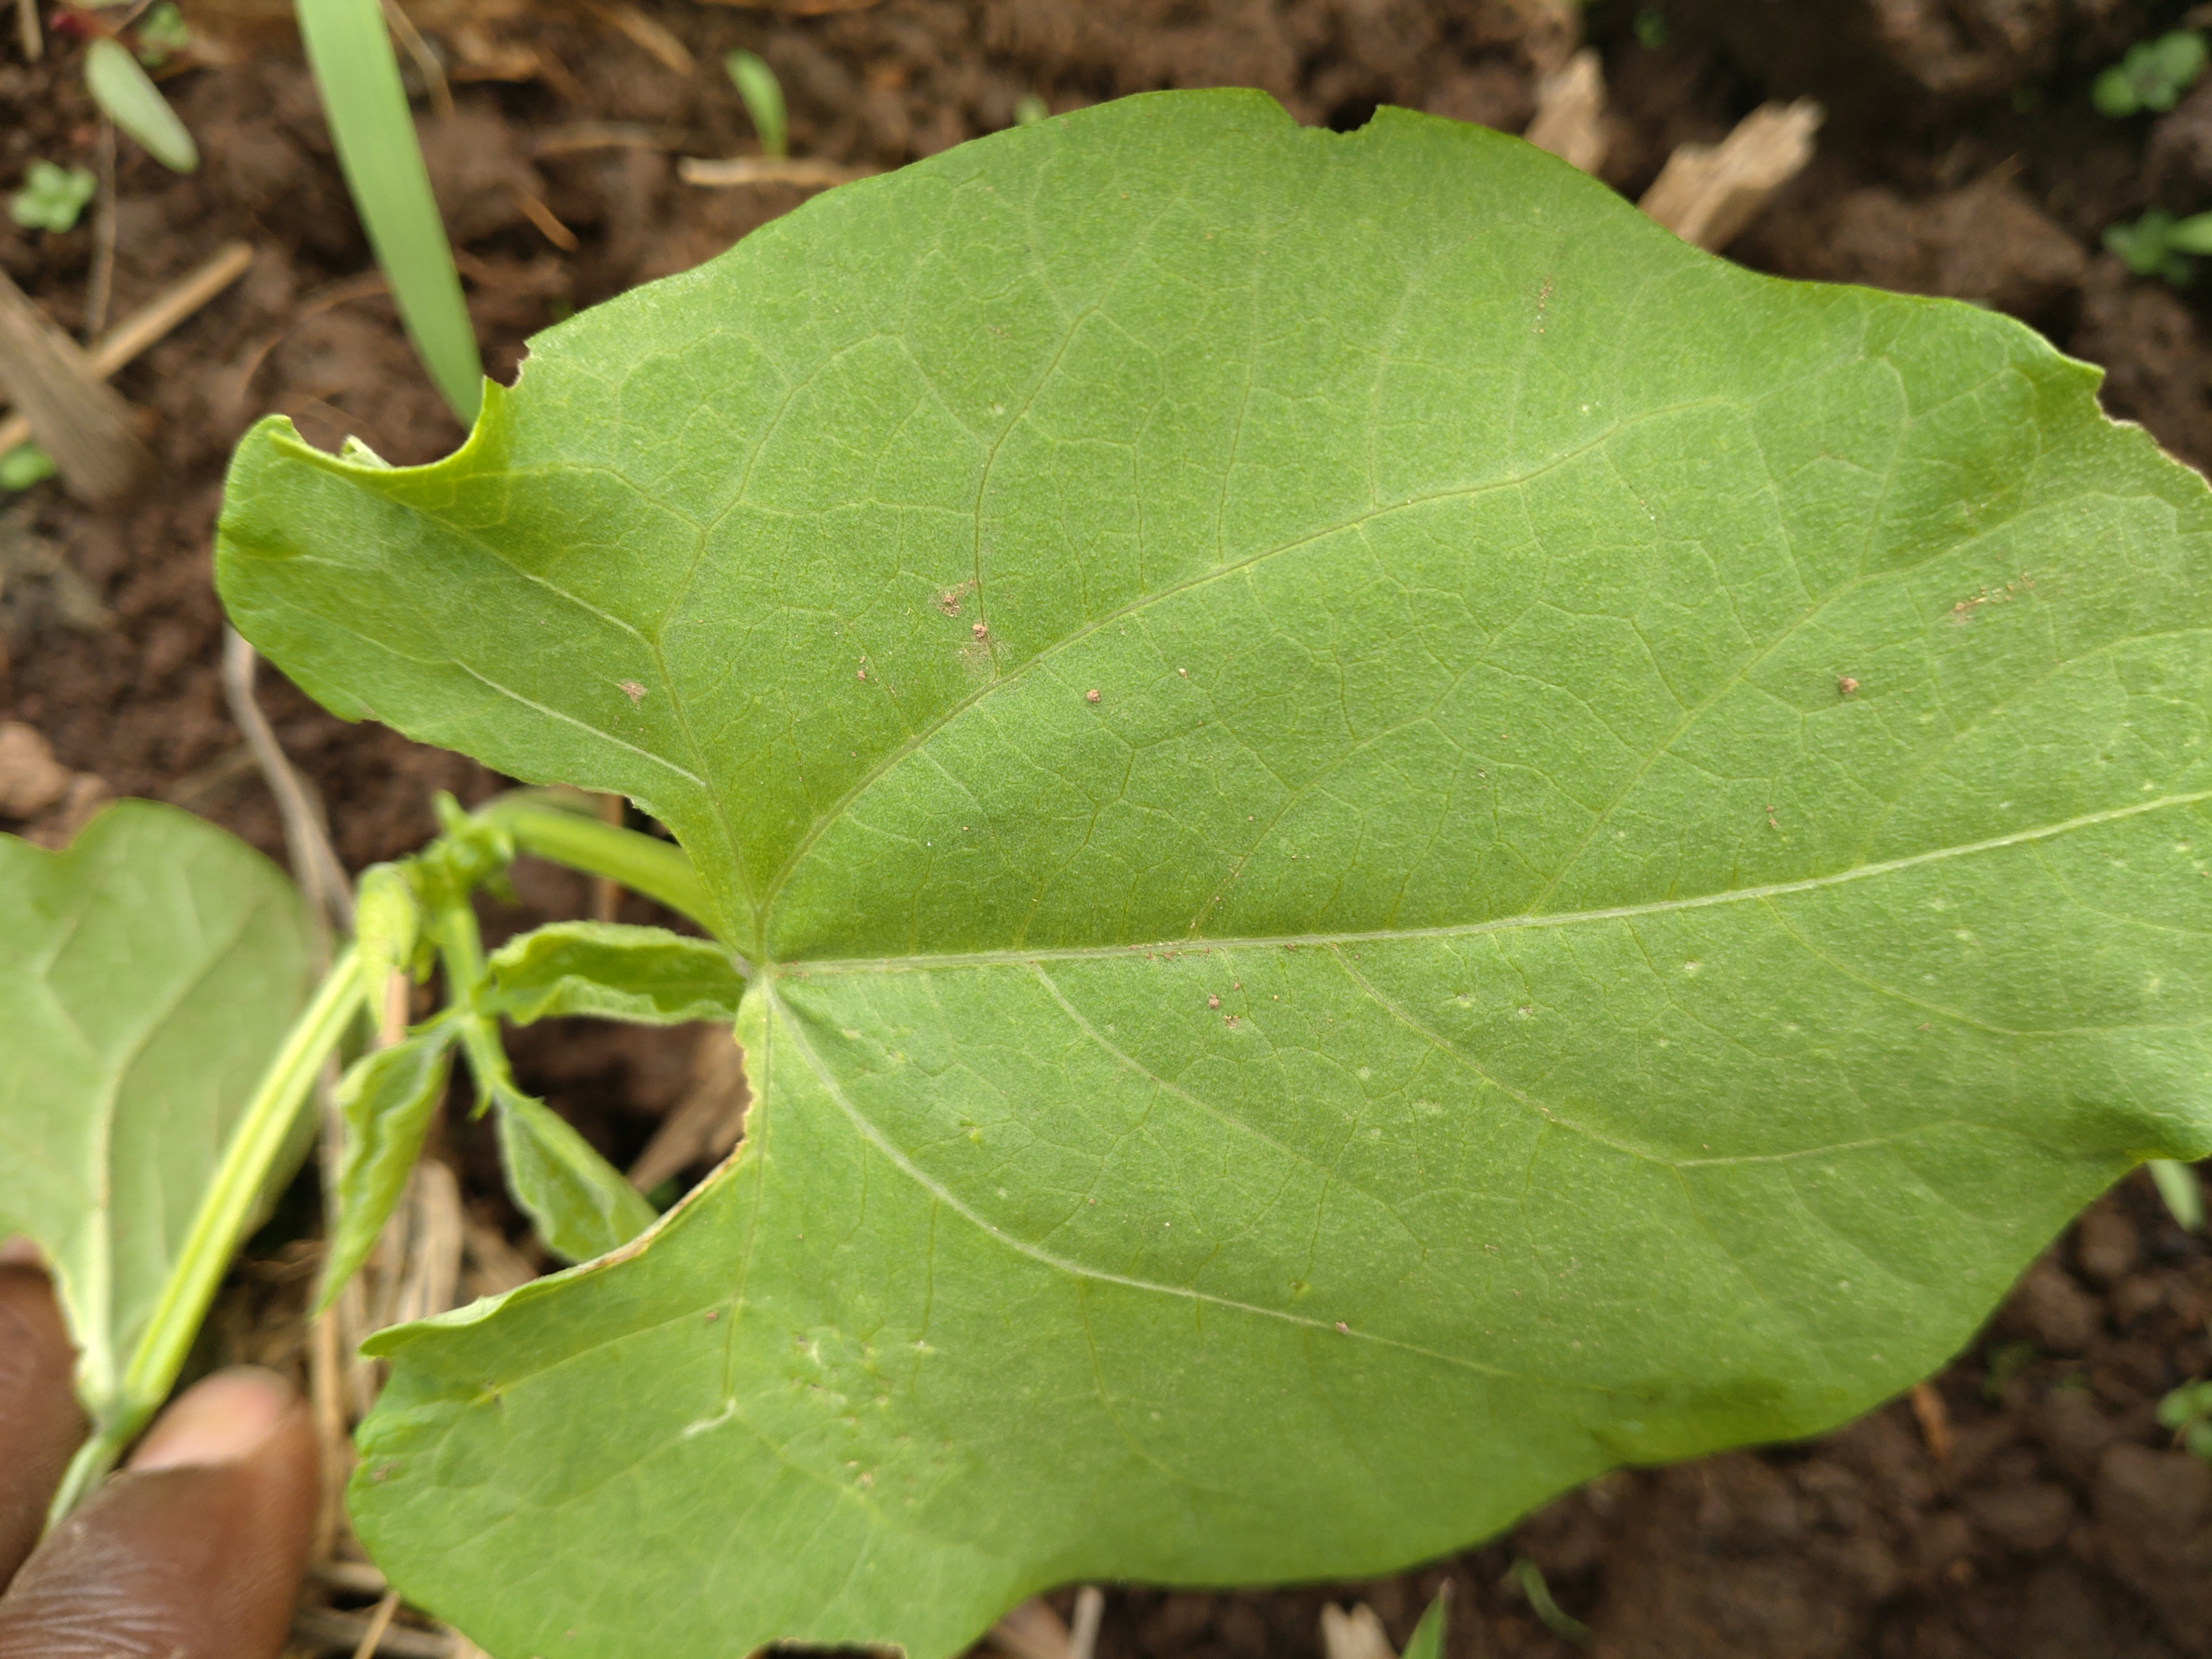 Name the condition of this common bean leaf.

healthy
